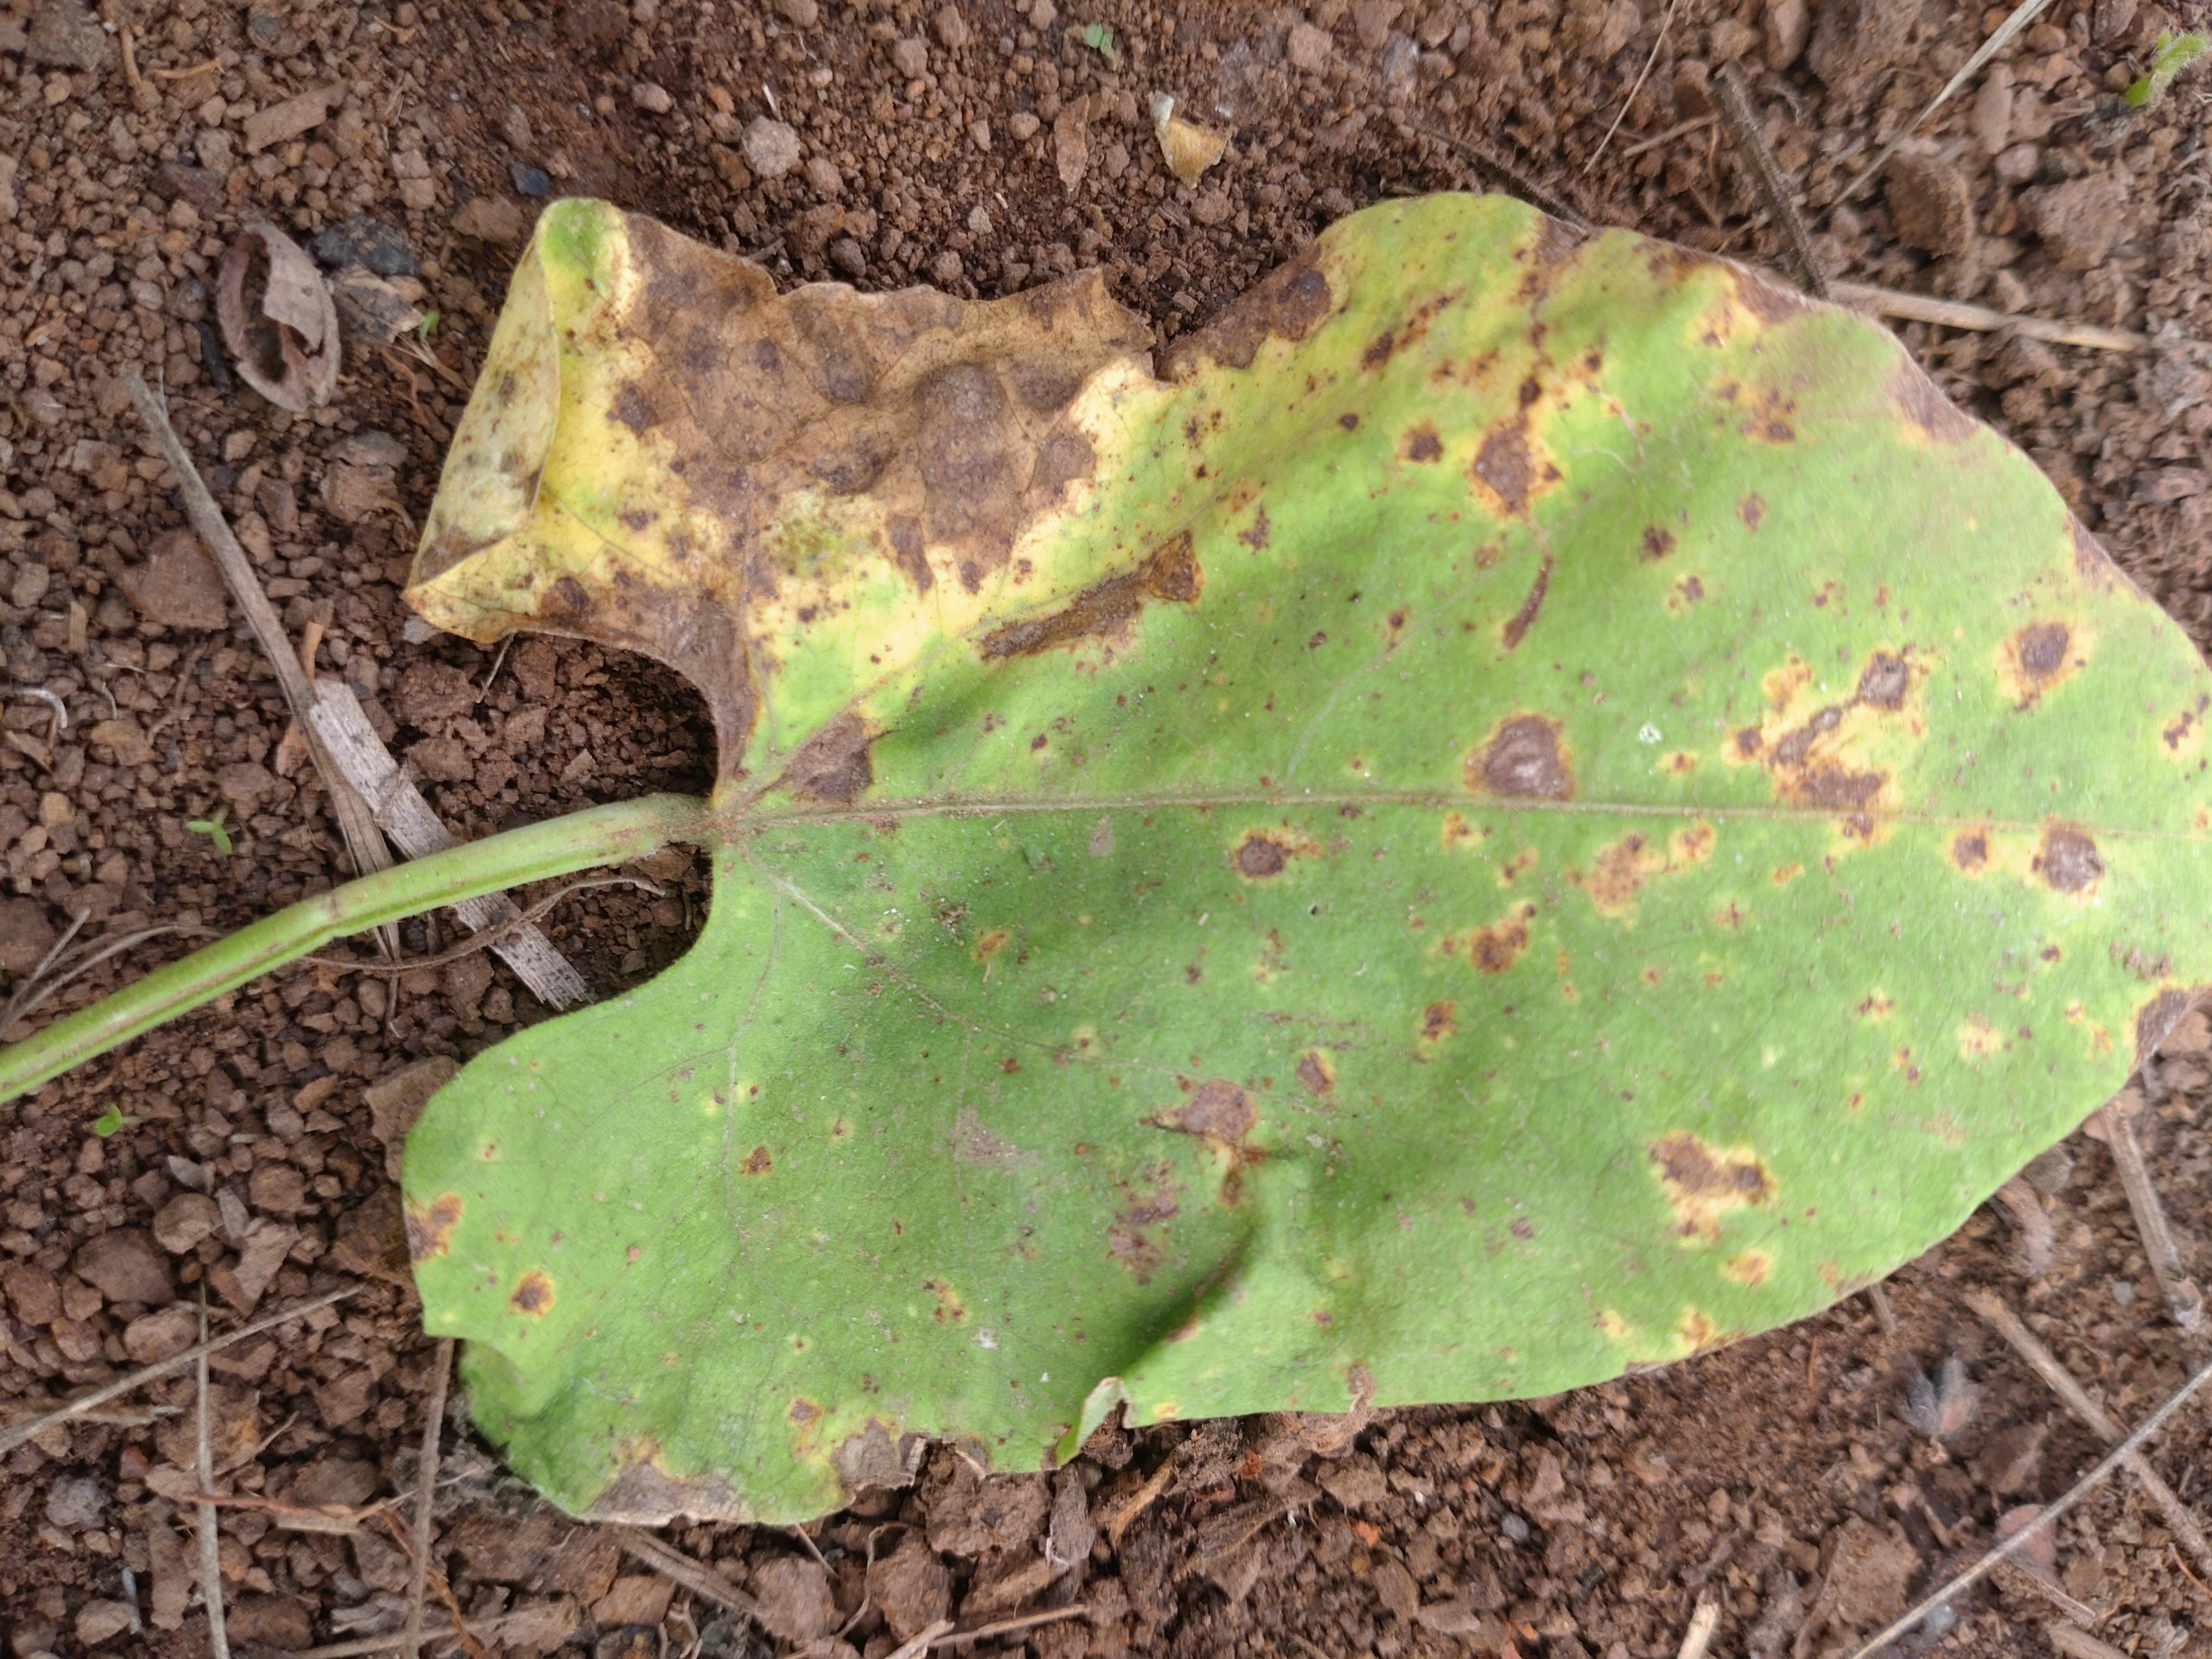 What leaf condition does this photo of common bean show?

rust
